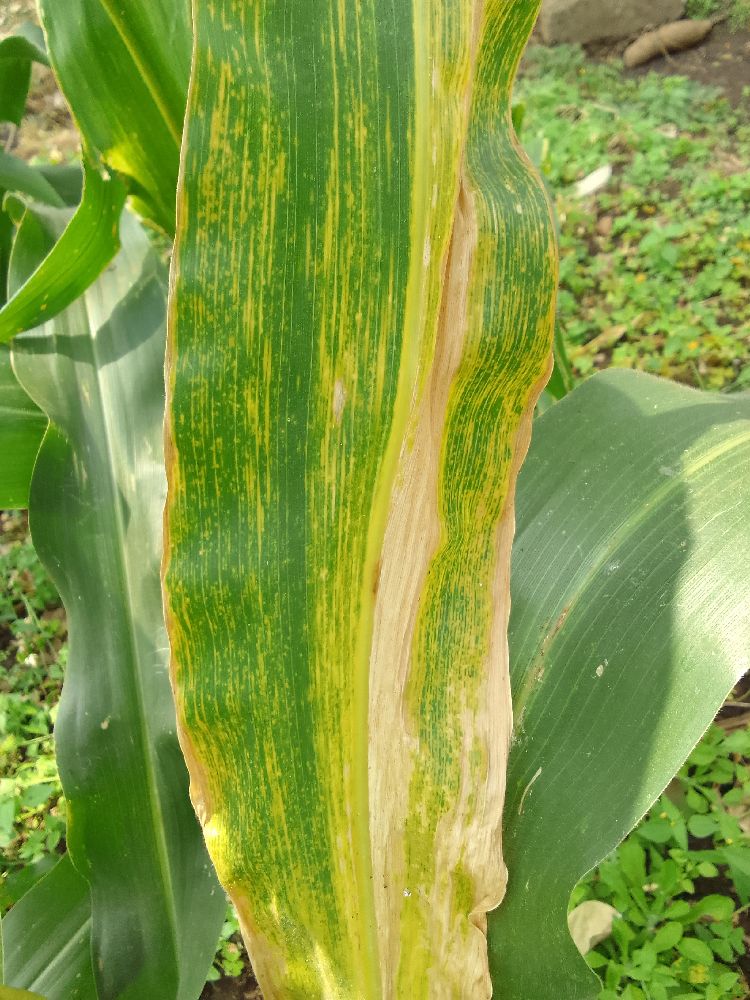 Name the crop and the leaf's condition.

maize, maize lethal necrosis
